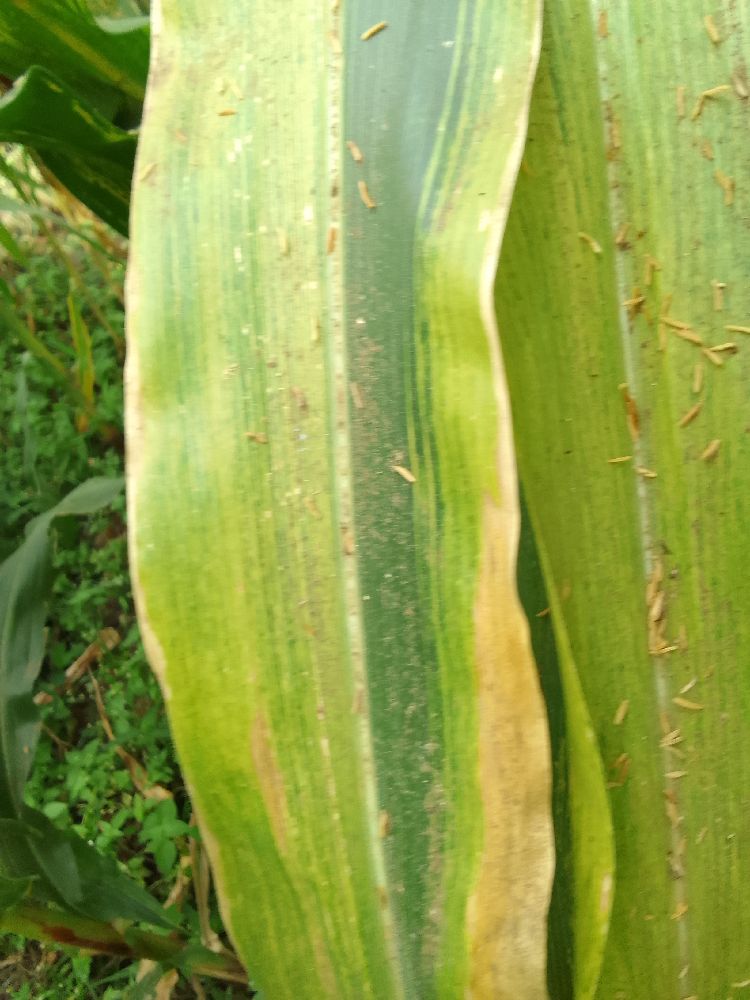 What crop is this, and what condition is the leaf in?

maize, maize lethal necrosis
